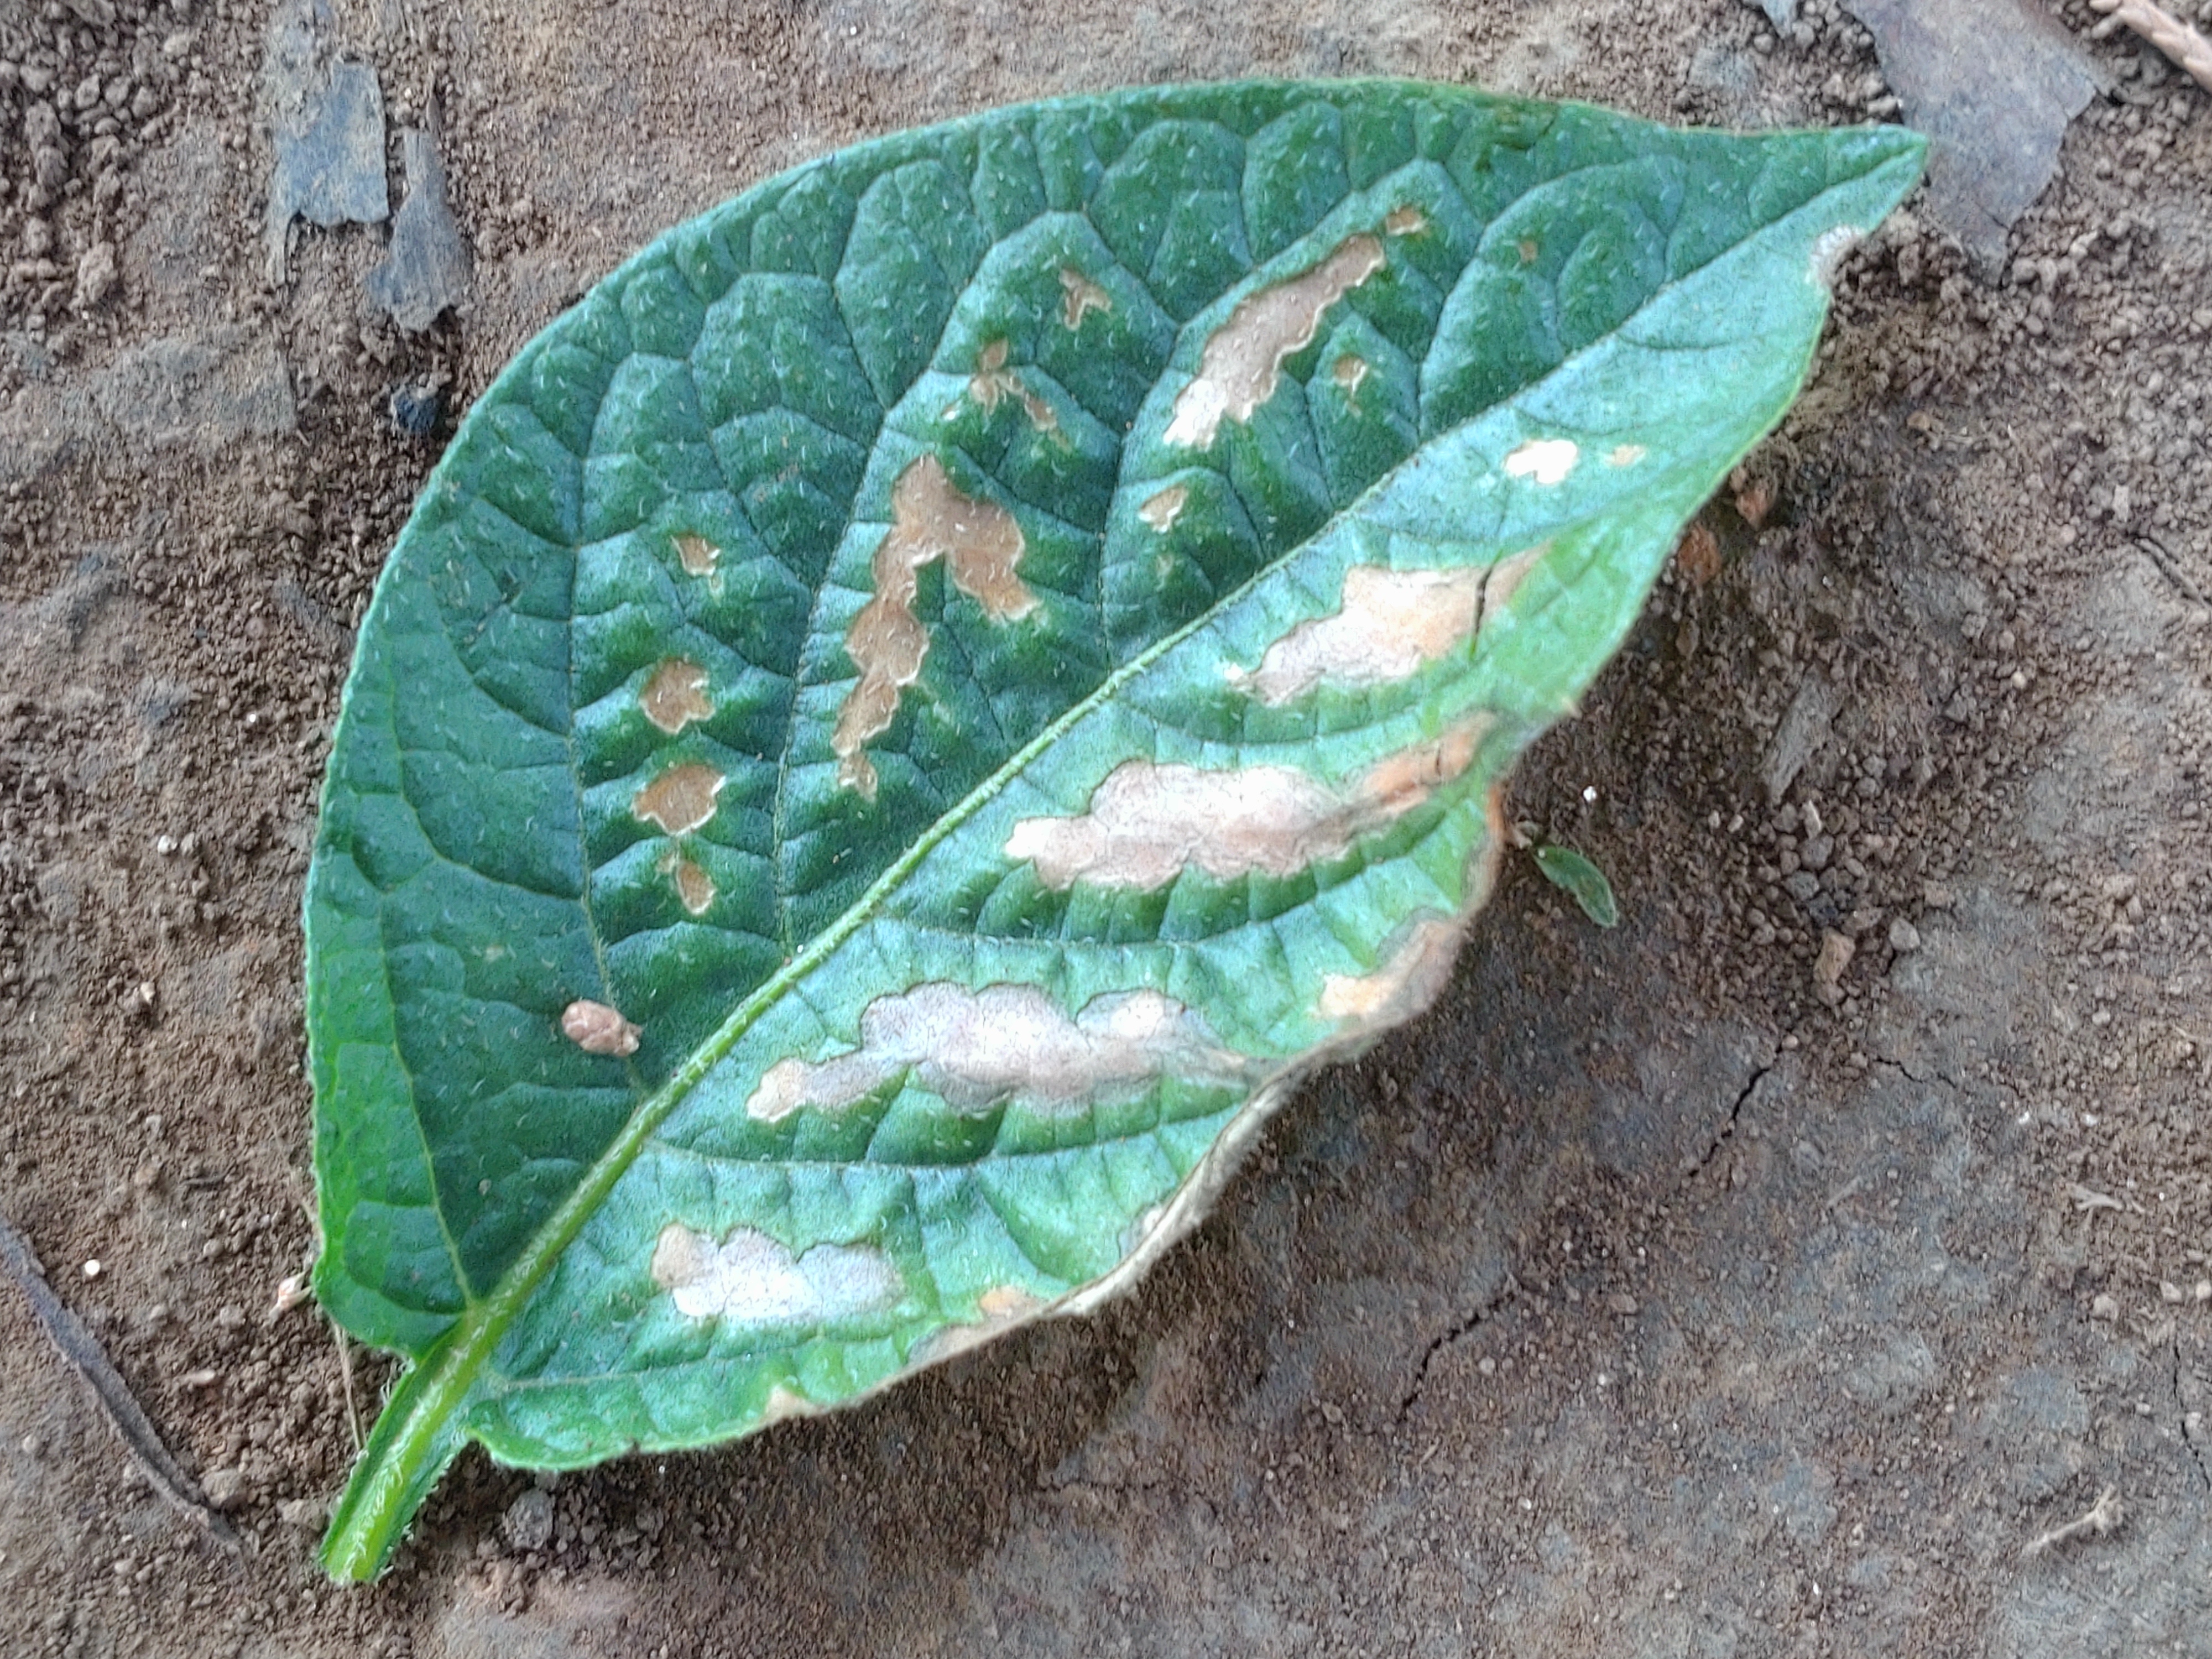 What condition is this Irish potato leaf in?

early blight
